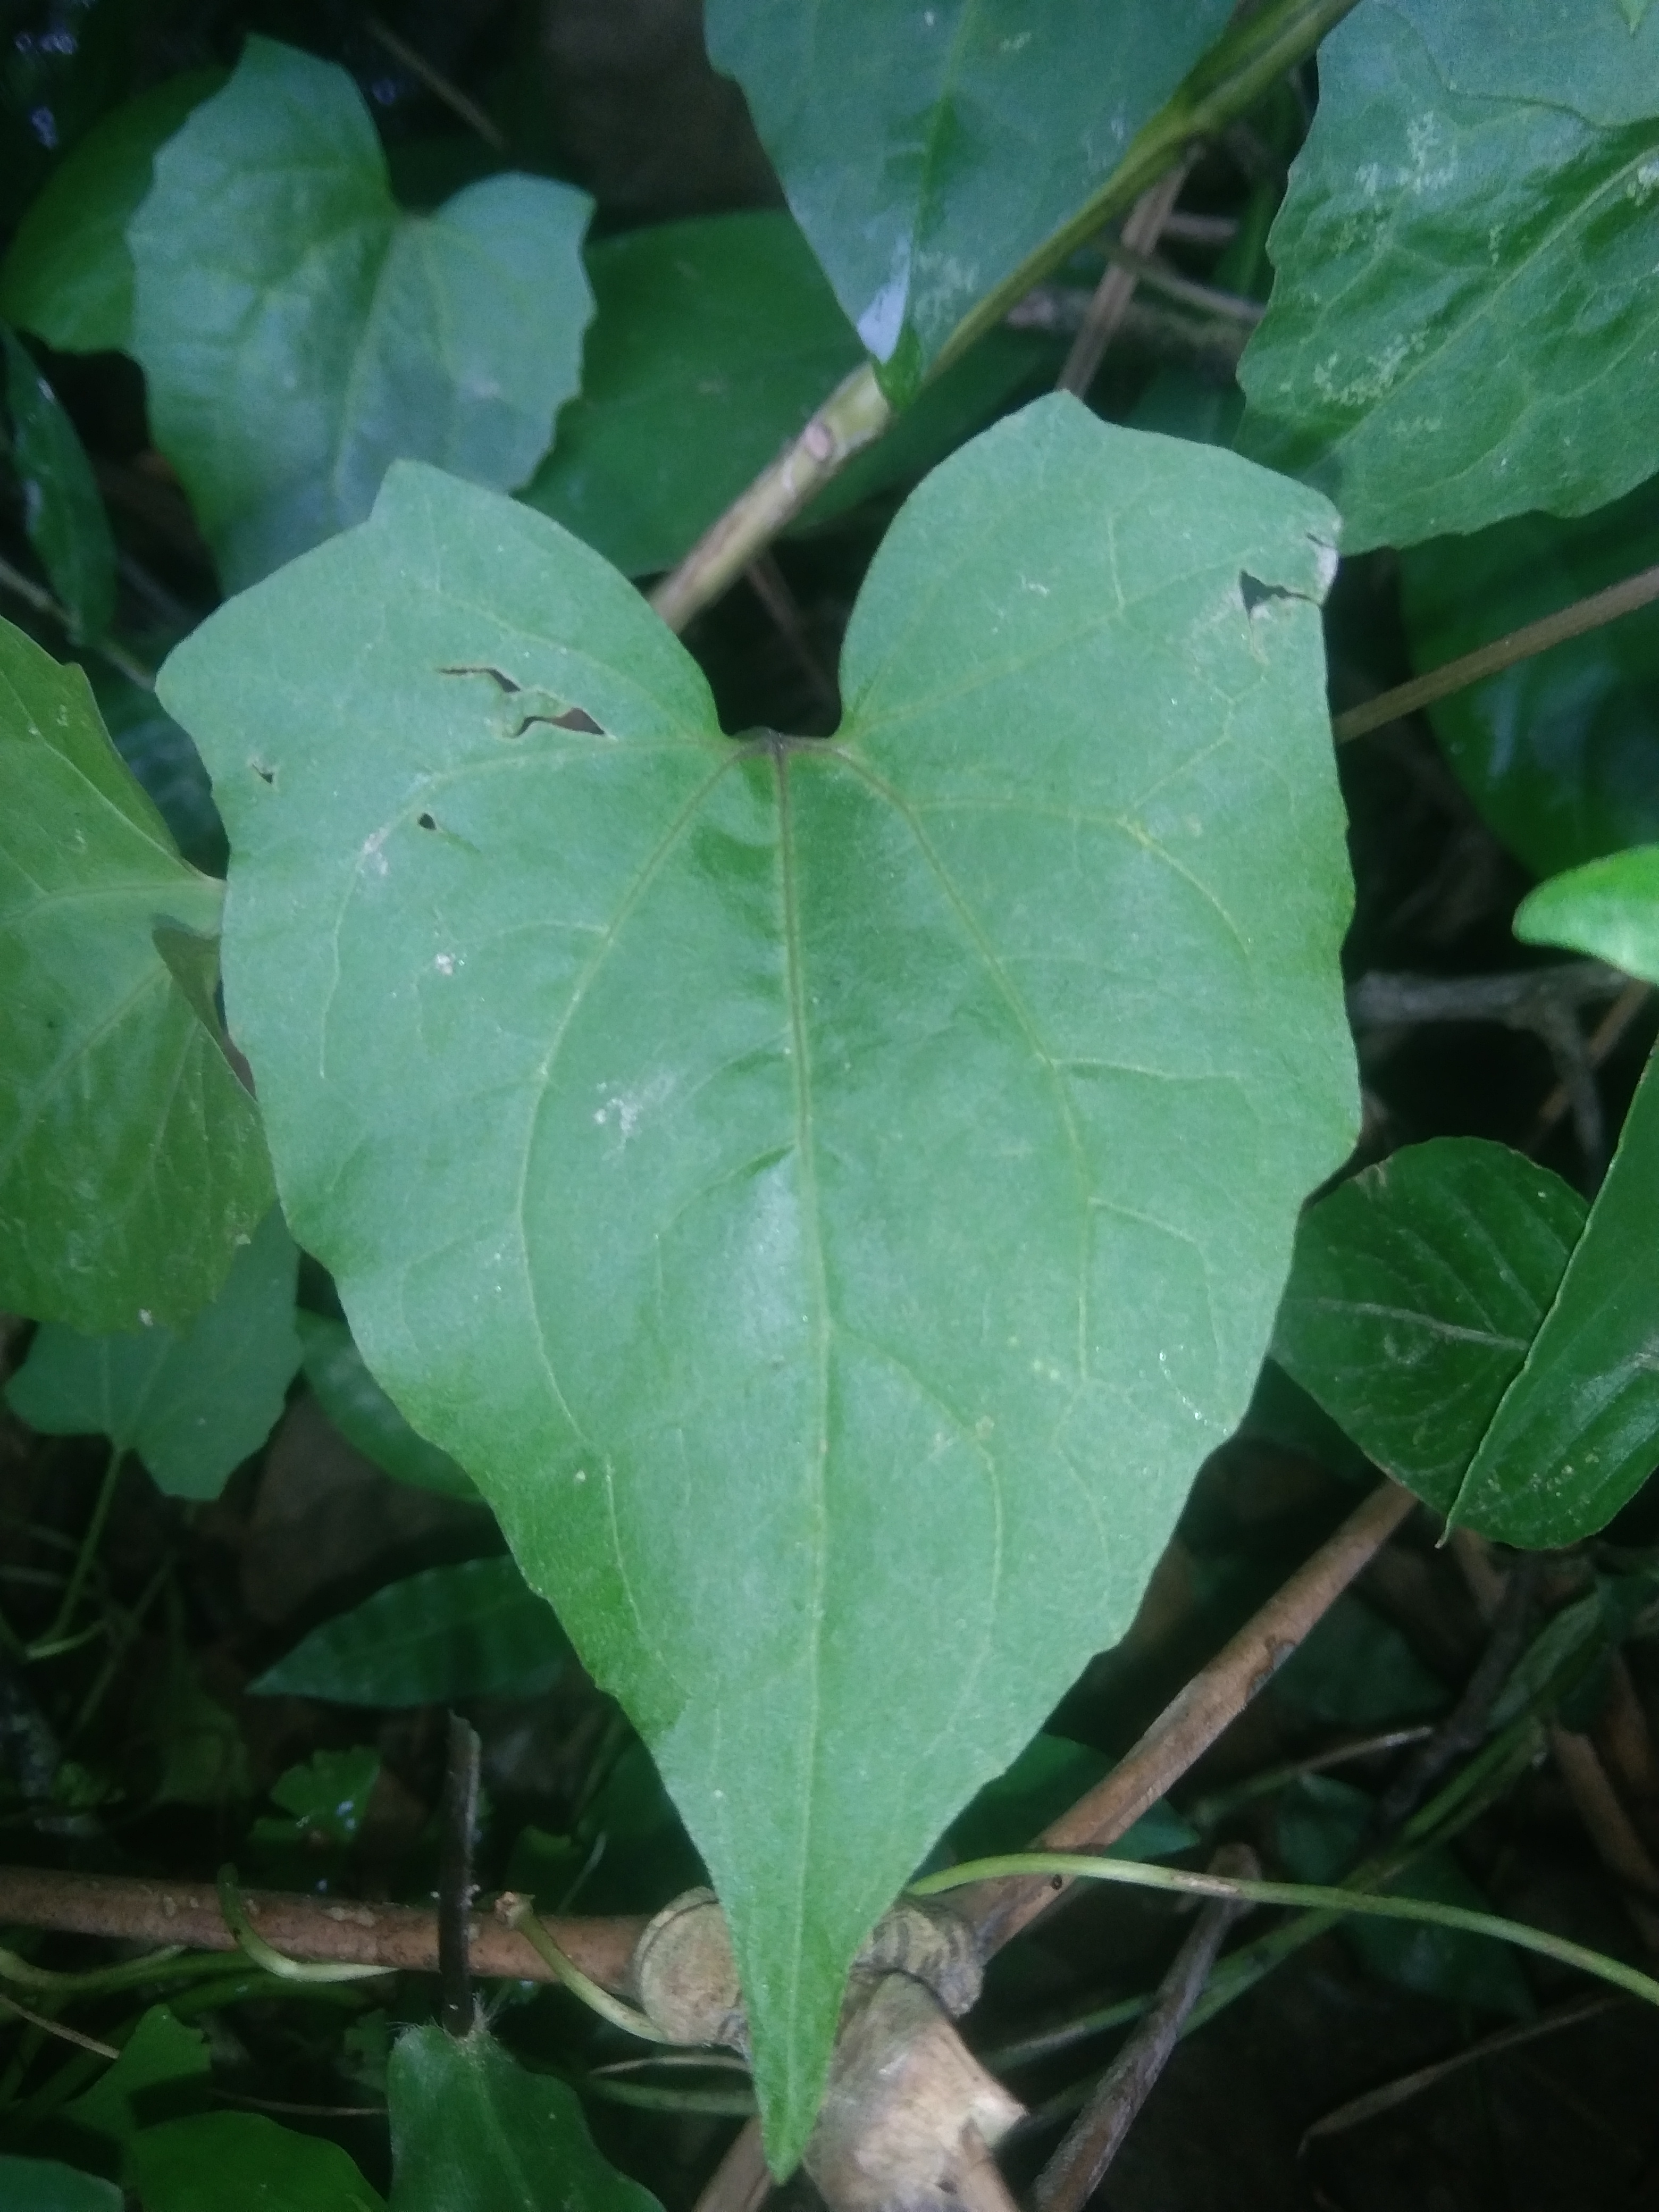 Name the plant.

bitter vine
